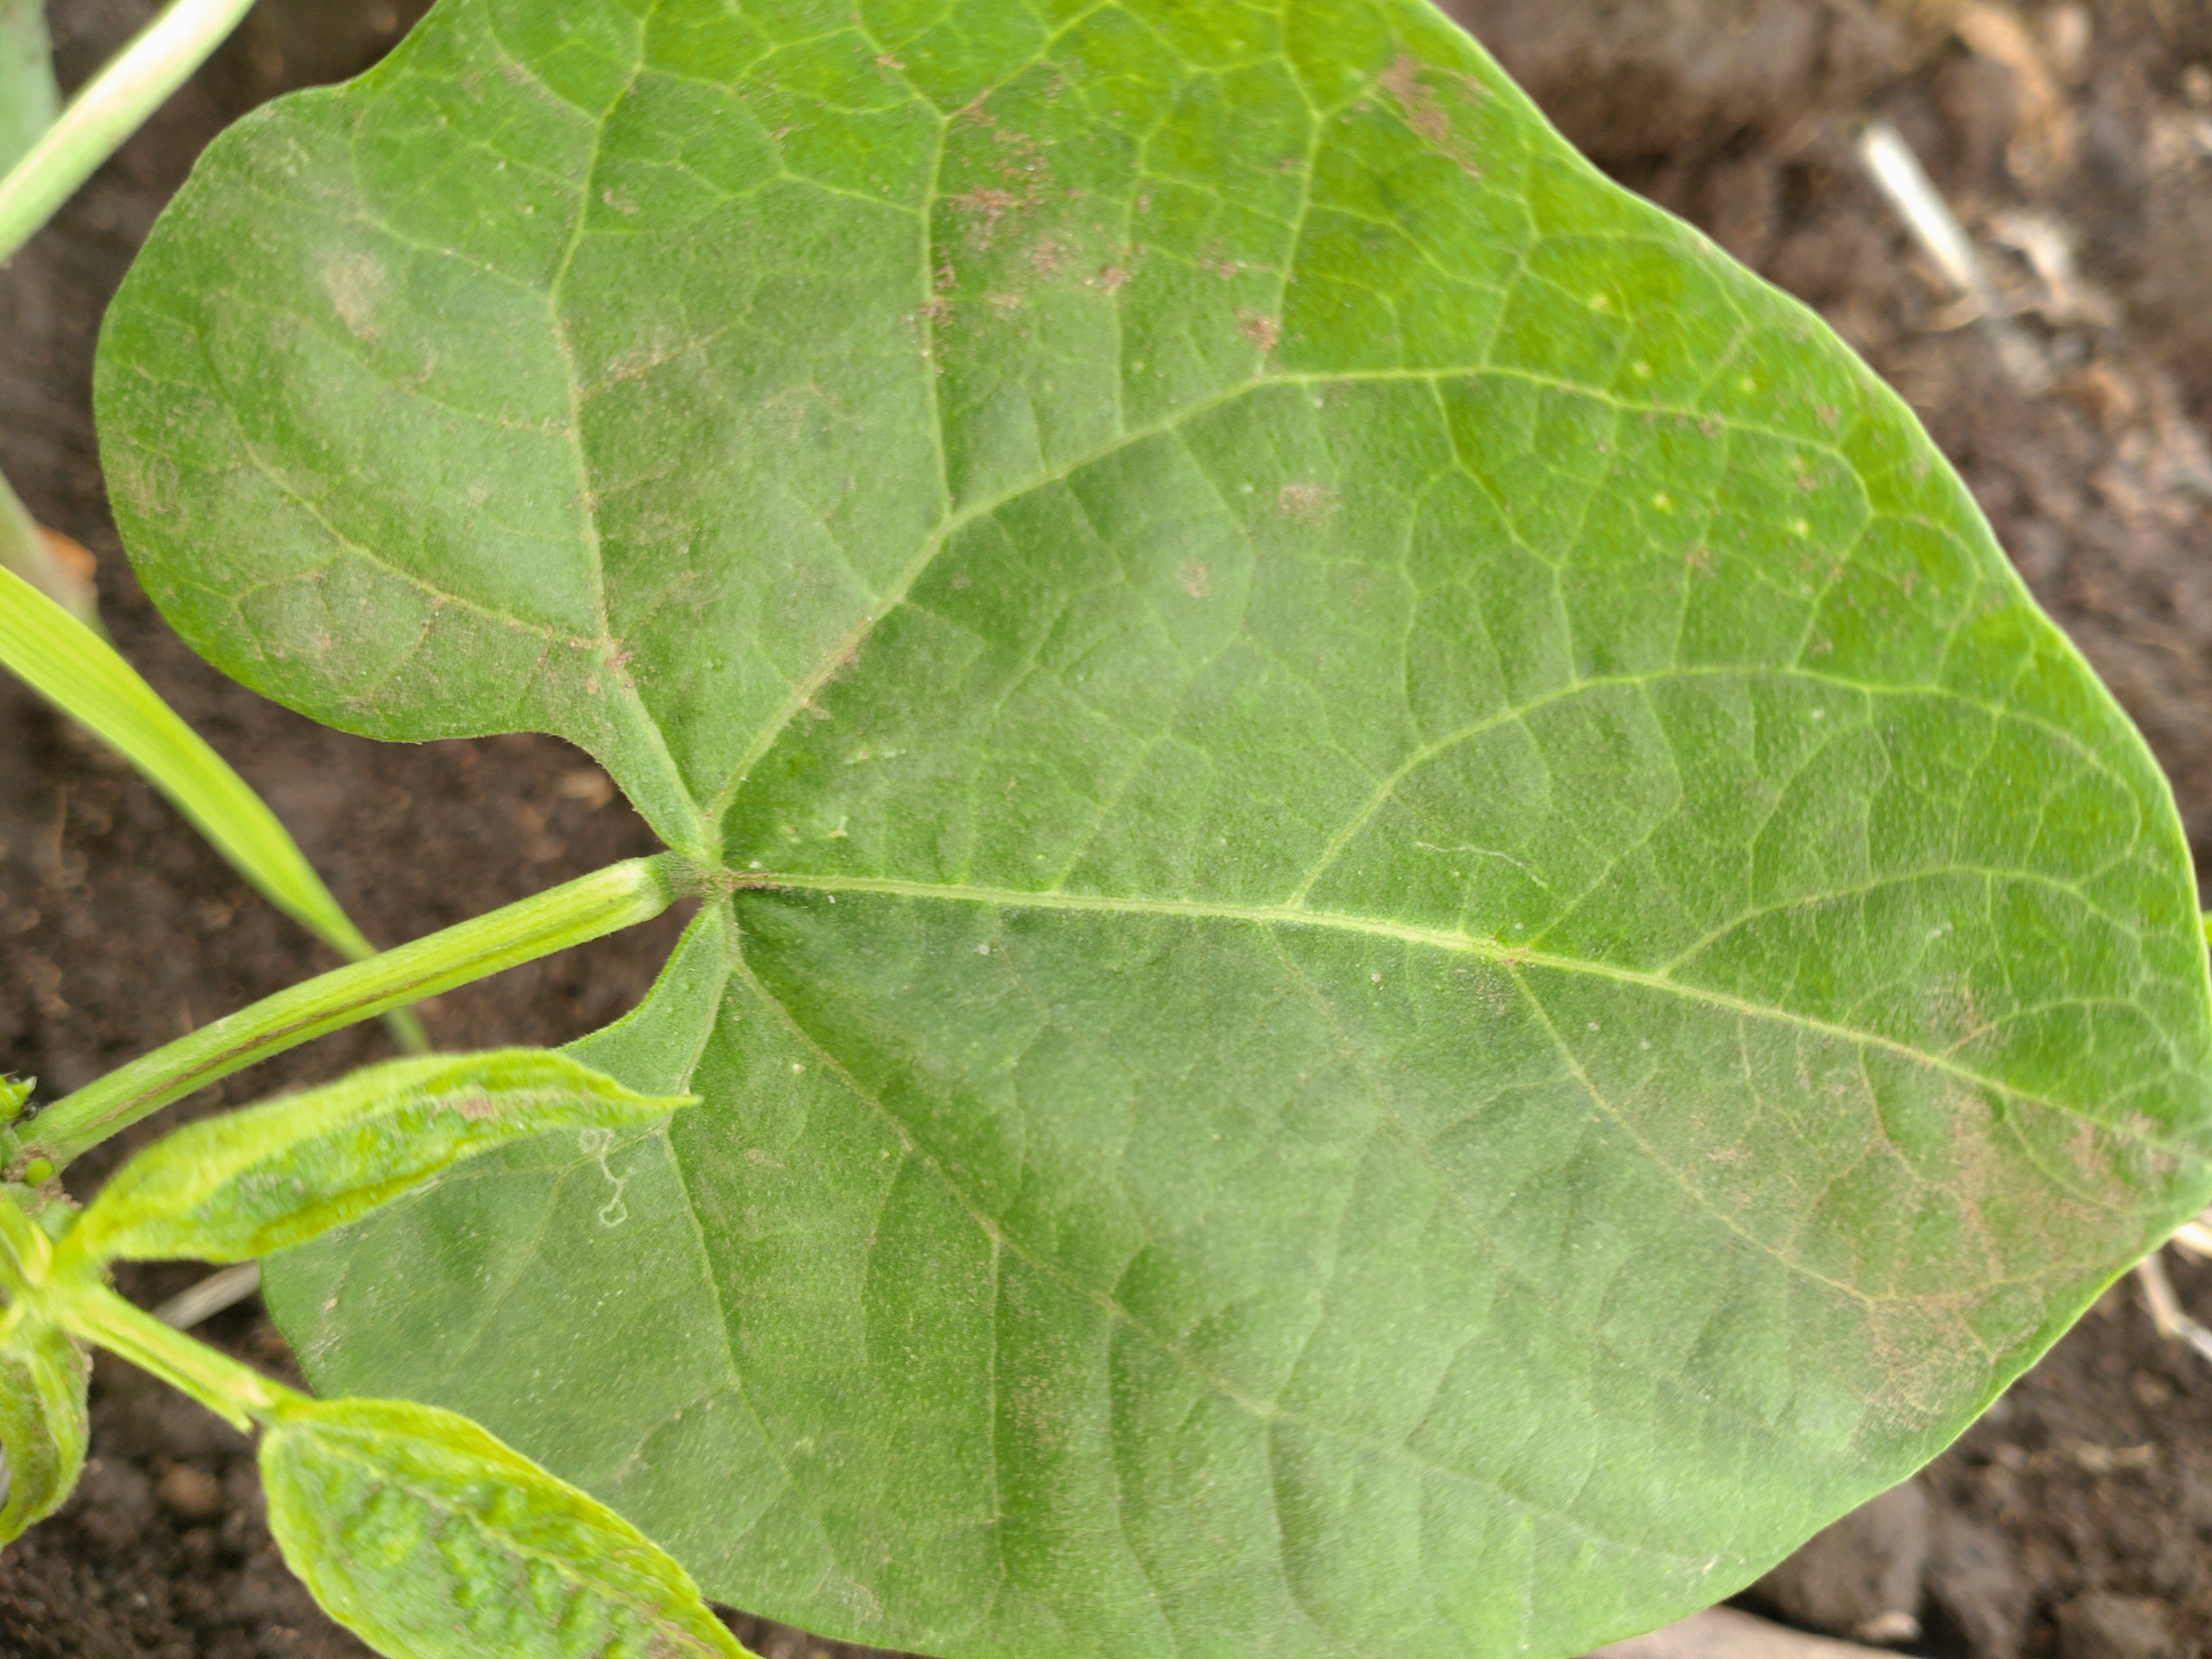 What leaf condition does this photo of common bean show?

healthy
